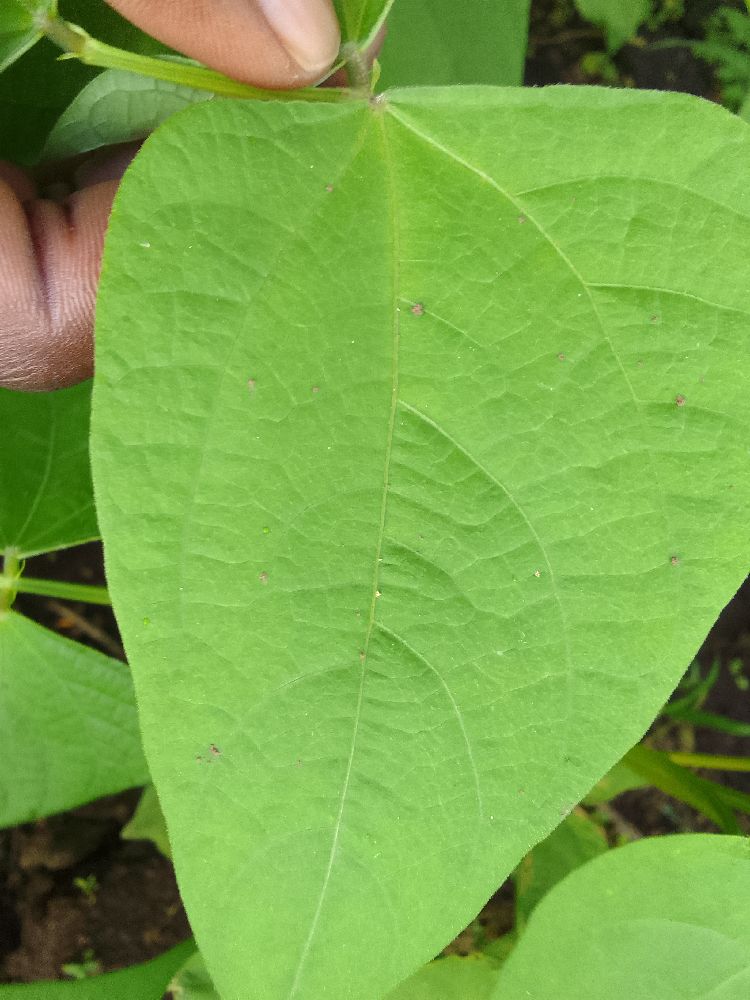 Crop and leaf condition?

common bean, healthy
